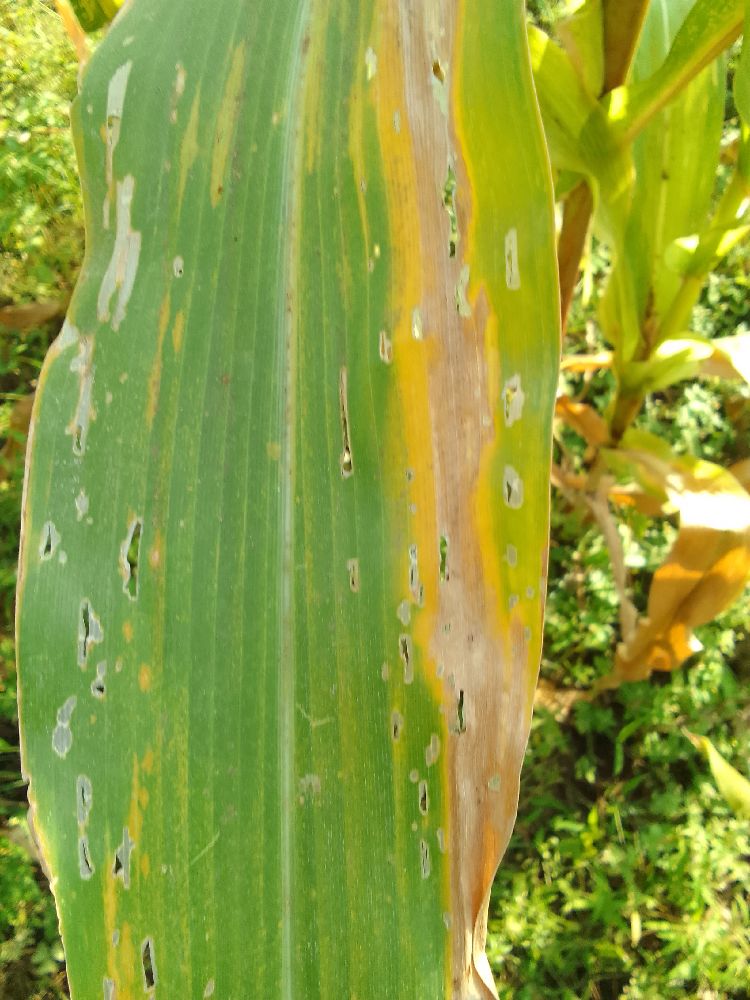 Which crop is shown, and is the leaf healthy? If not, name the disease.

maize, maize lethal necrosis
